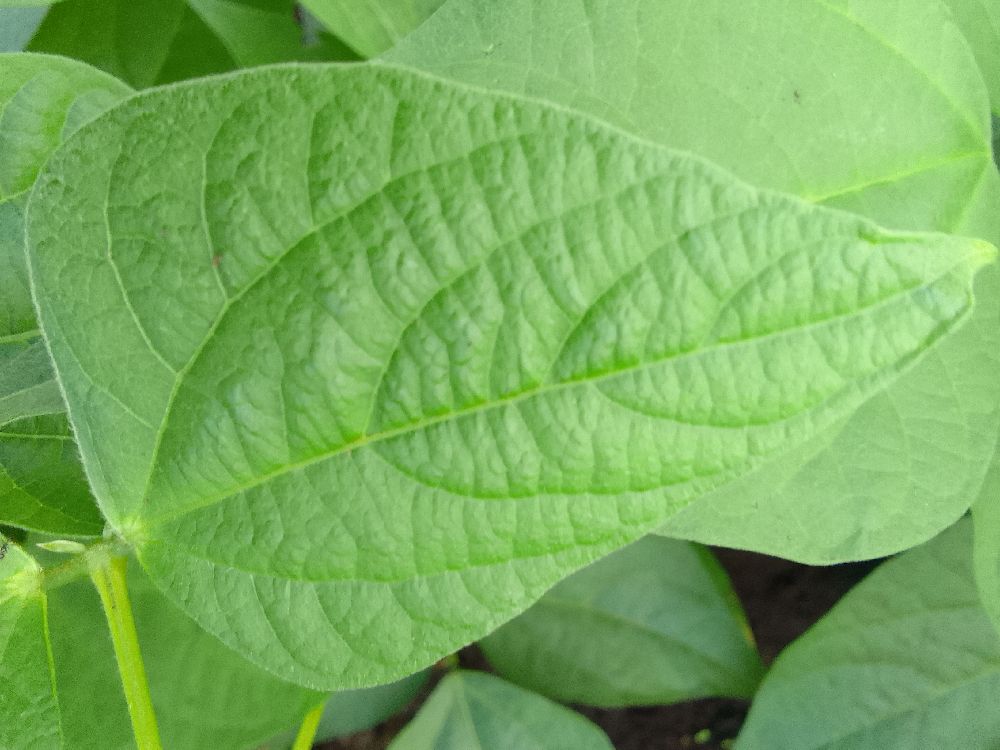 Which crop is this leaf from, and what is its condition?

common bean, healthy
